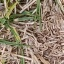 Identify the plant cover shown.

grass
